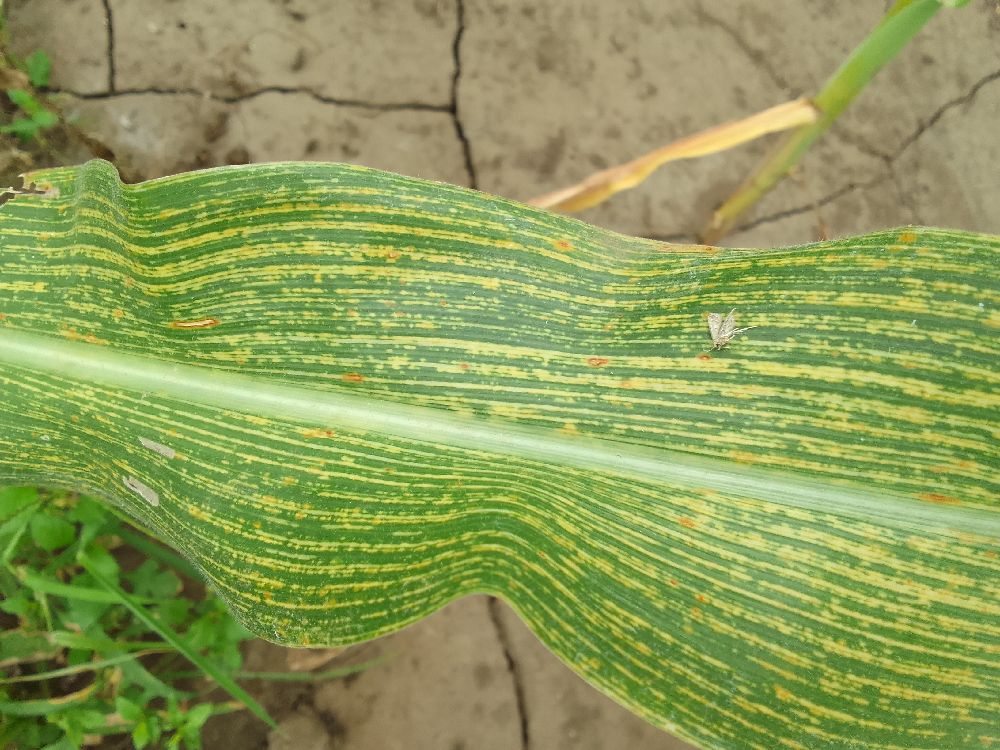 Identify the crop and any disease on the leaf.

maize, maize streak virus
